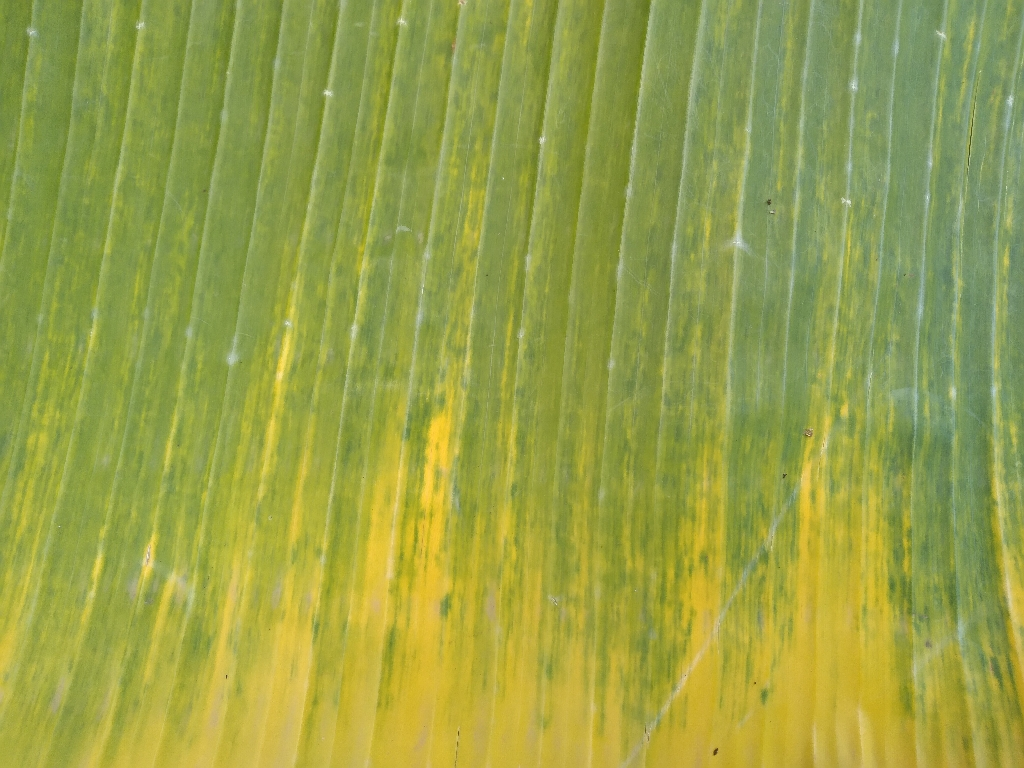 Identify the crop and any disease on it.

banana, fusarium wilt race 1
